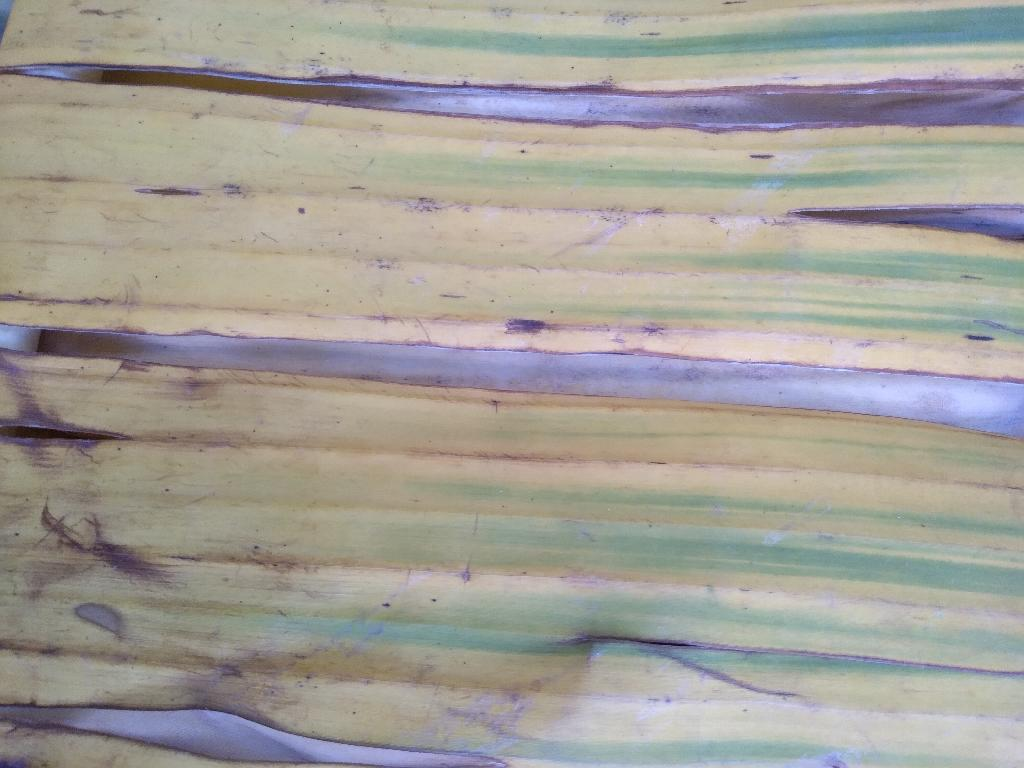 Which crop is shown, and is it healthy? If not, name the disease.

banana, fusarium wilt race 1
